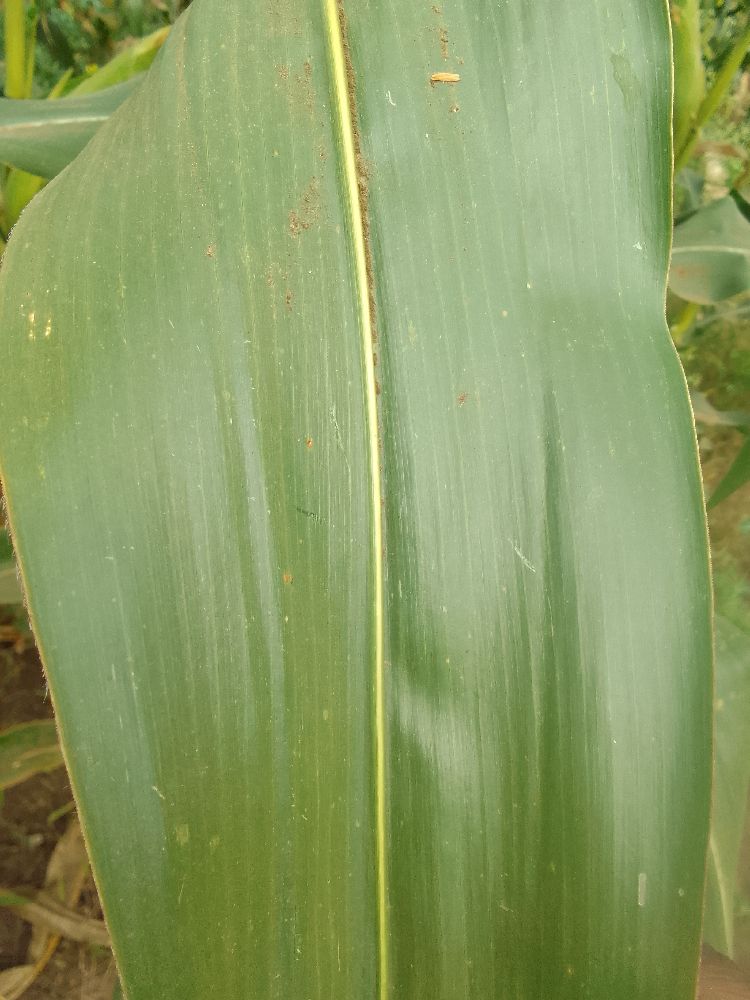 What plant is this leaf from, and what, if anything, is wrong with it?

maize, healthy
